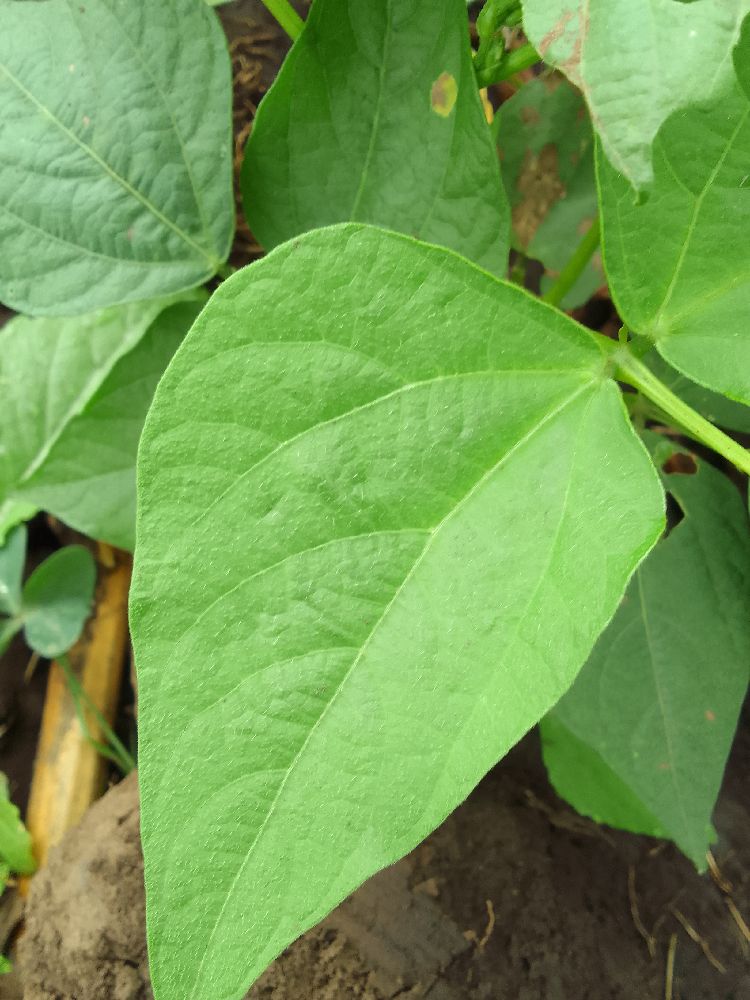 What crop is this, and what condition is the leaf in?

common bean, healthy
